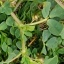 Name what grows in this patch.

unstructured weed
